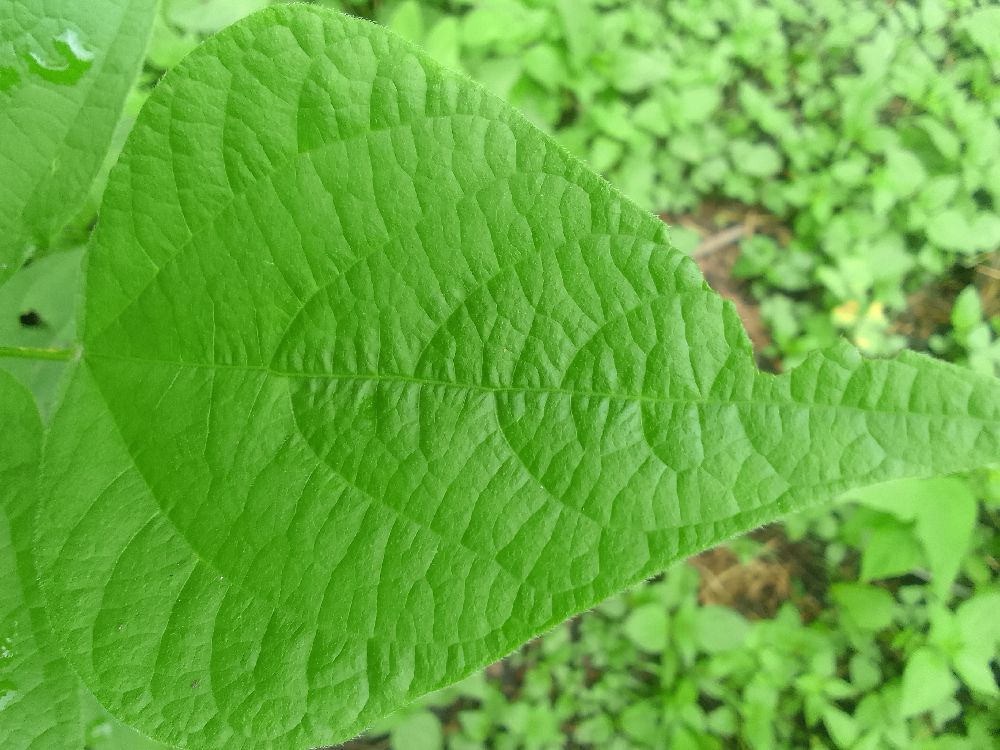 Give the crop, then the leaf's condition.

common bean, healthy
